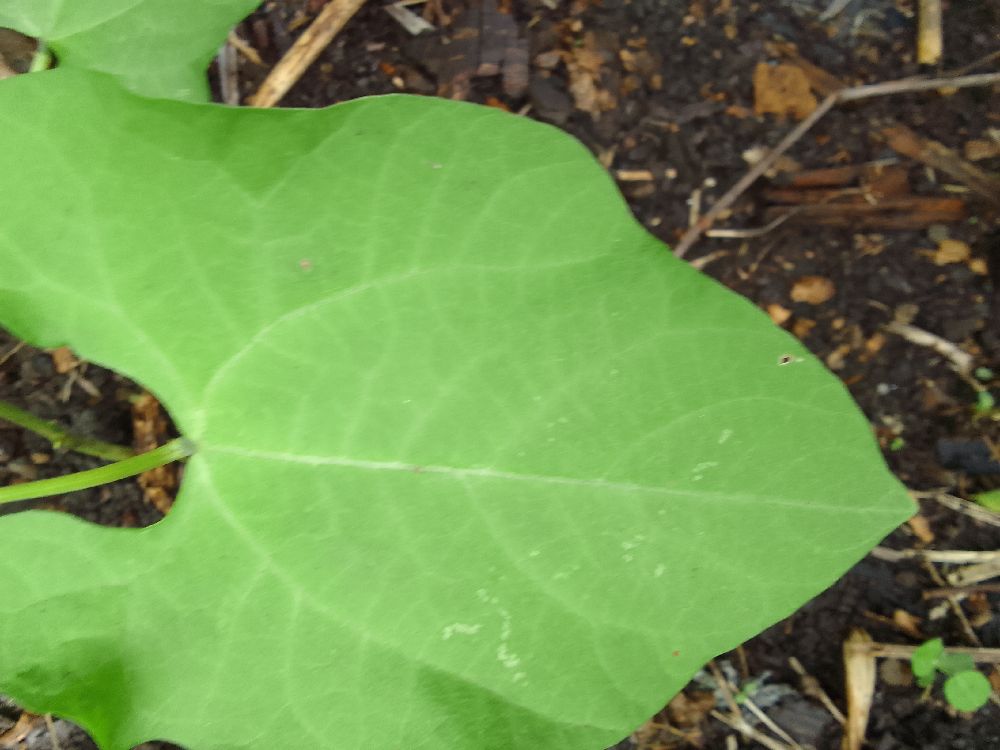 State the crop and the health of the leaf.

common bean, healthy
